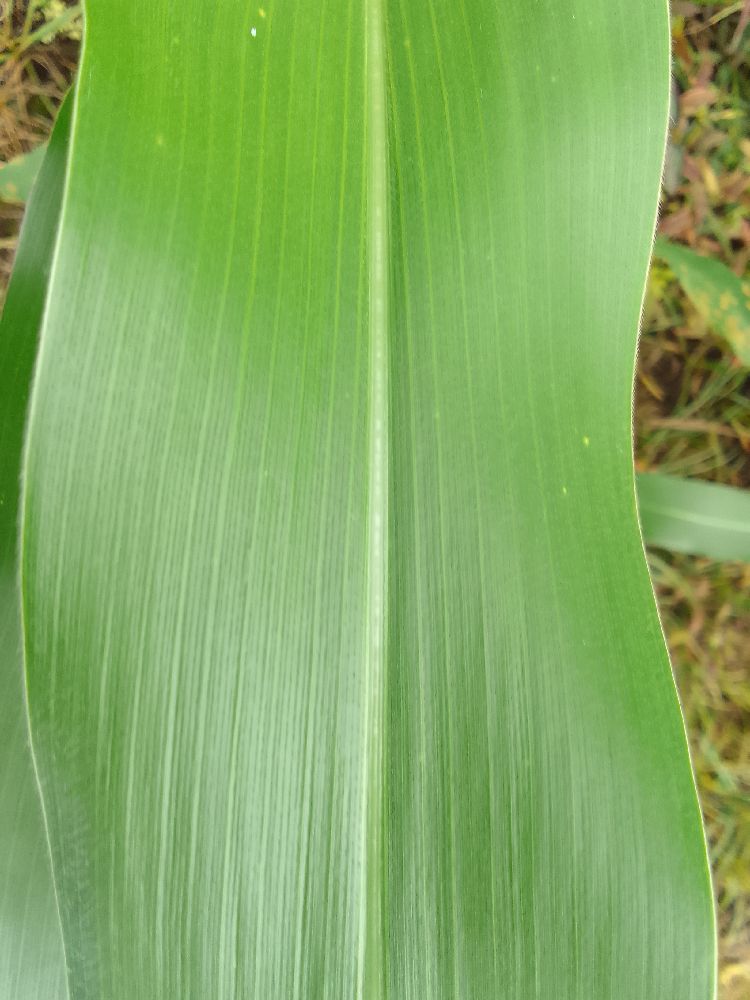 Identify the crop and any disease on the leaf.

maize, healthy
